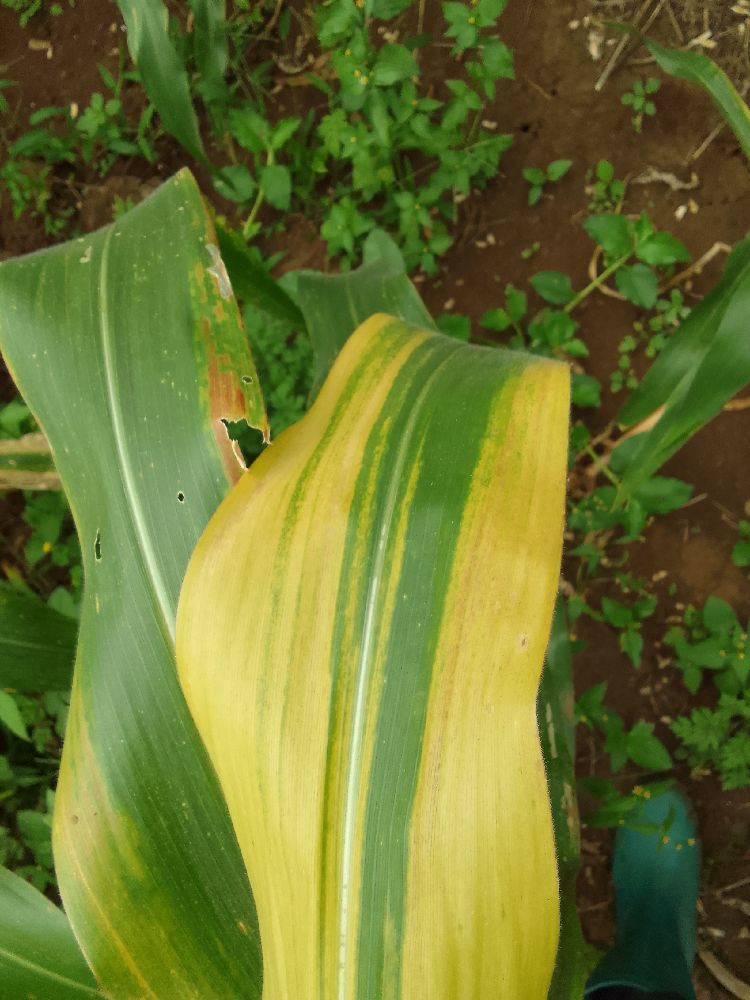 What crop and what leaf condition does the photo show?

maize, maize lethal necrosis
